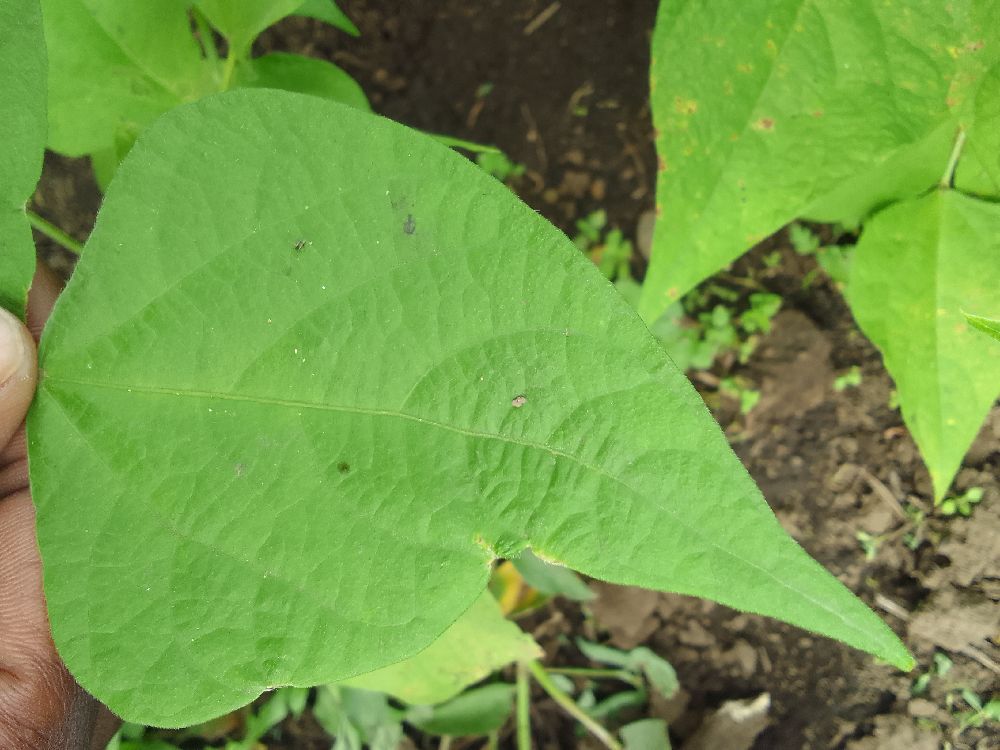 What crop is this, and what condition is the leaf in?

common bean, healthy
